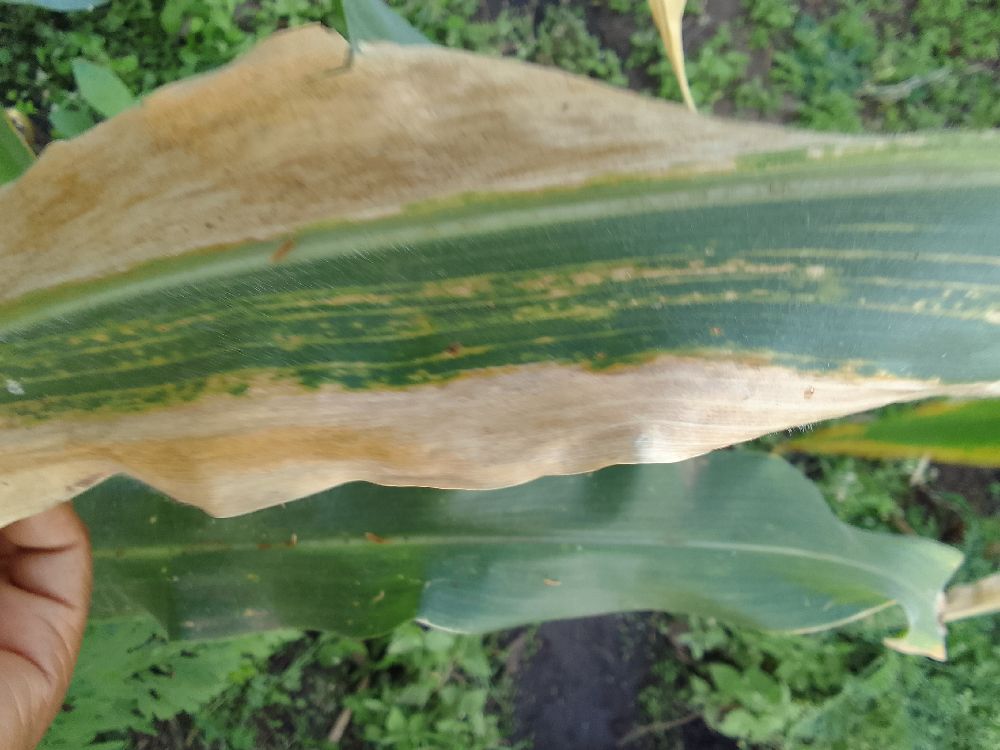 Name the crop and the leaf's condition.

maize, maize lethal necrosis
